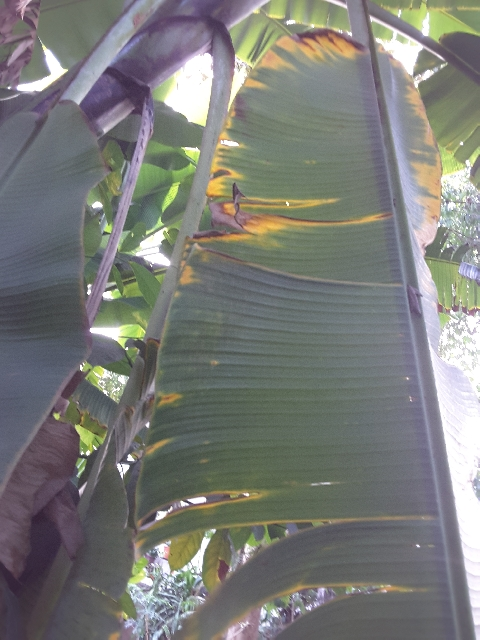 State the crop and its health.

banana, fusarium wilt race 1
